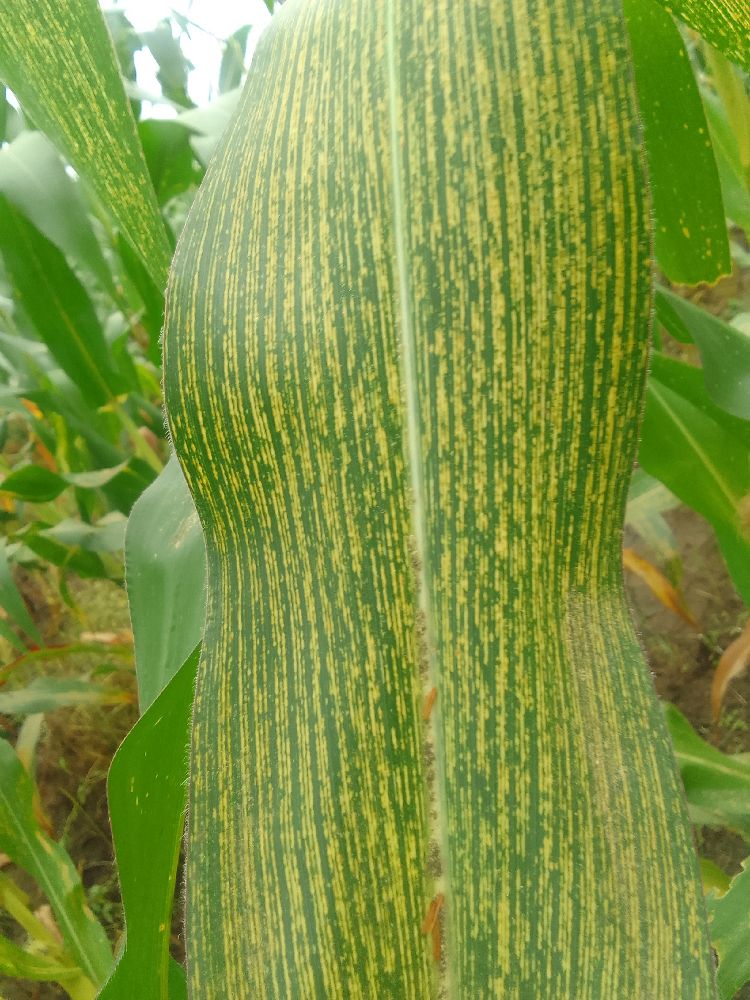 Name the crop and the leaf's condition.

maize, maize streak virus
